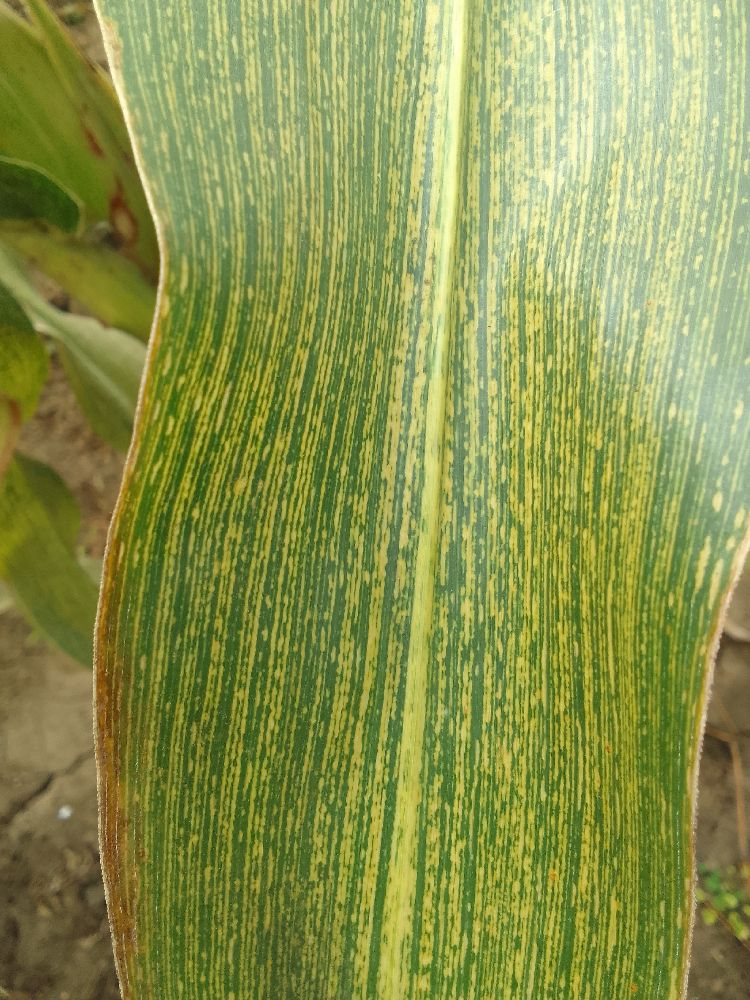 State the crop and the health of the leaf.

maize, maize streak virus
